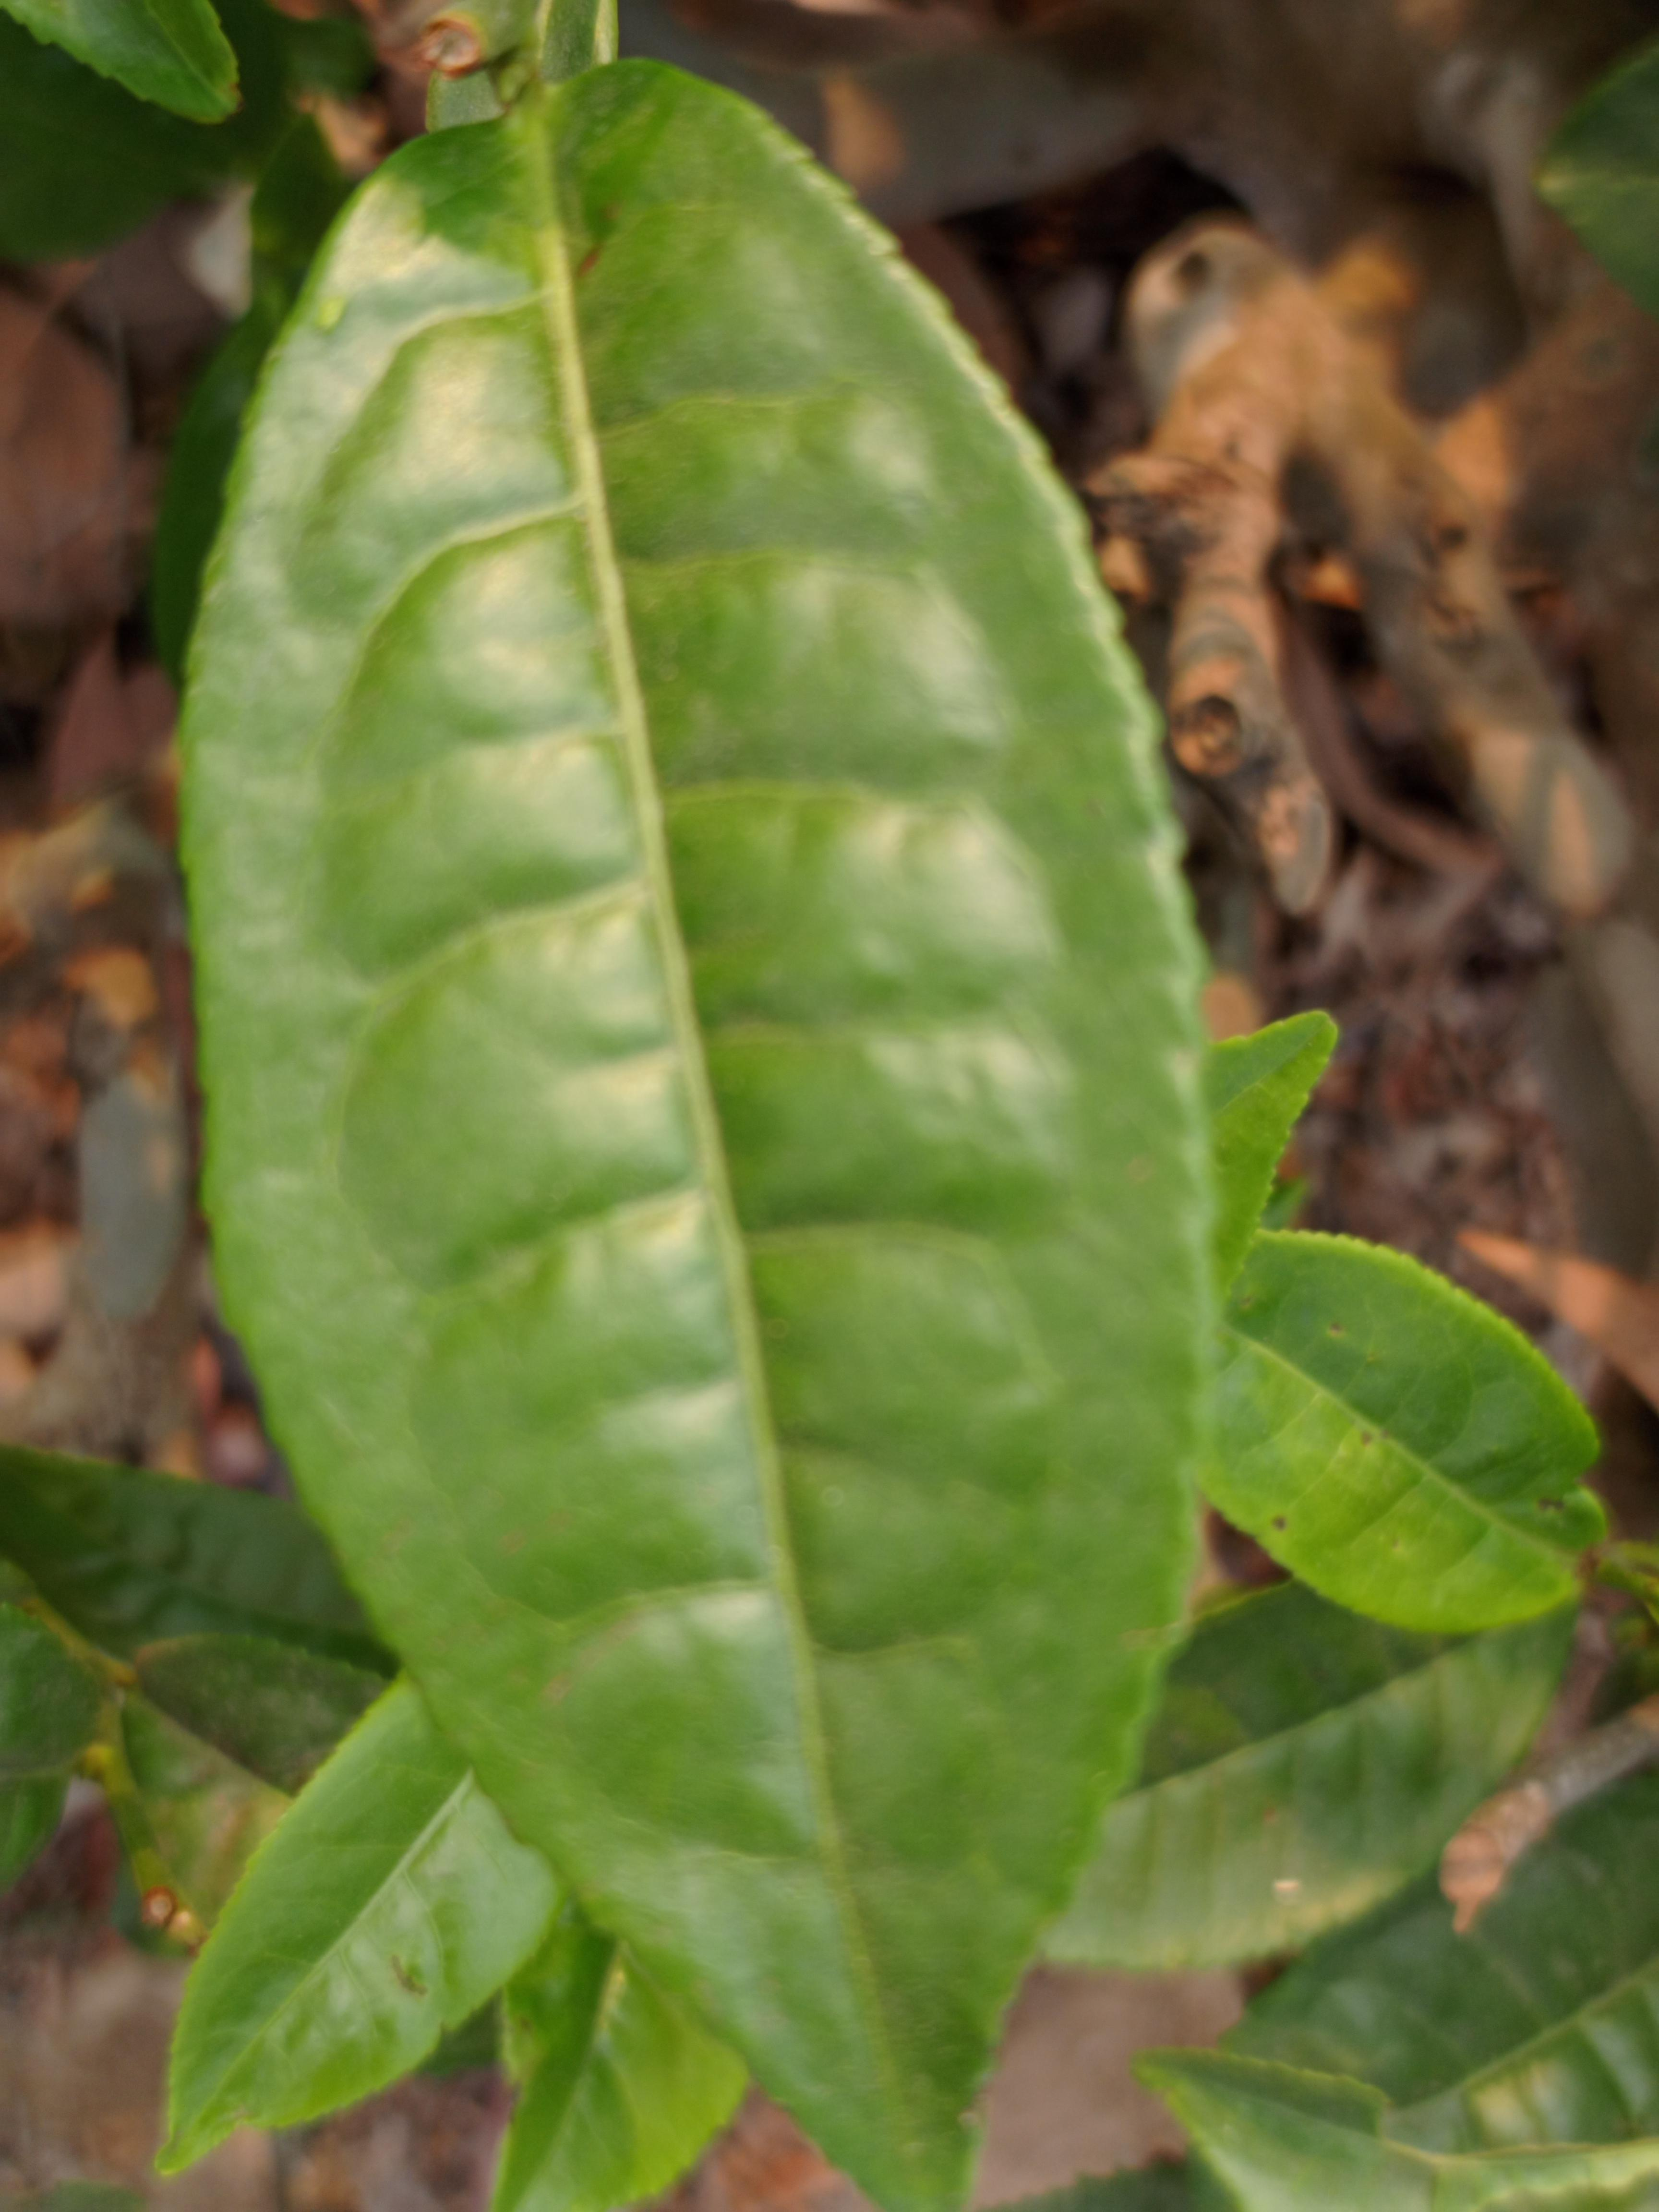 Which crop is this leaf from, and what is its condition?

tea, healthy leaf
